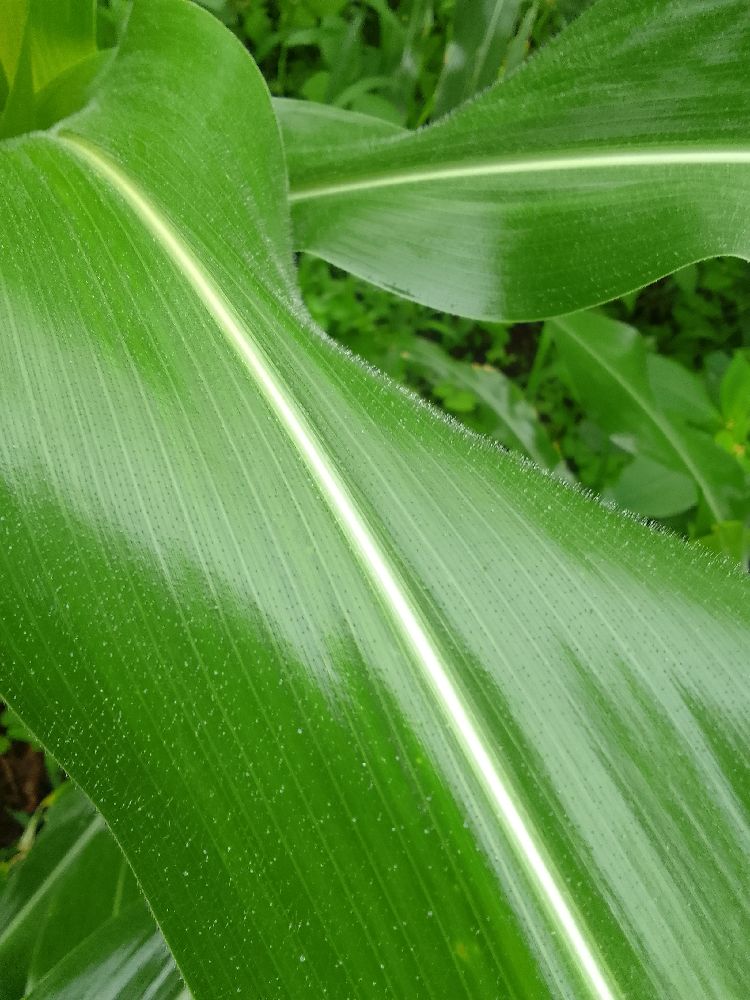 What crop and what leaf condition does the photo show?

maize, healthy
